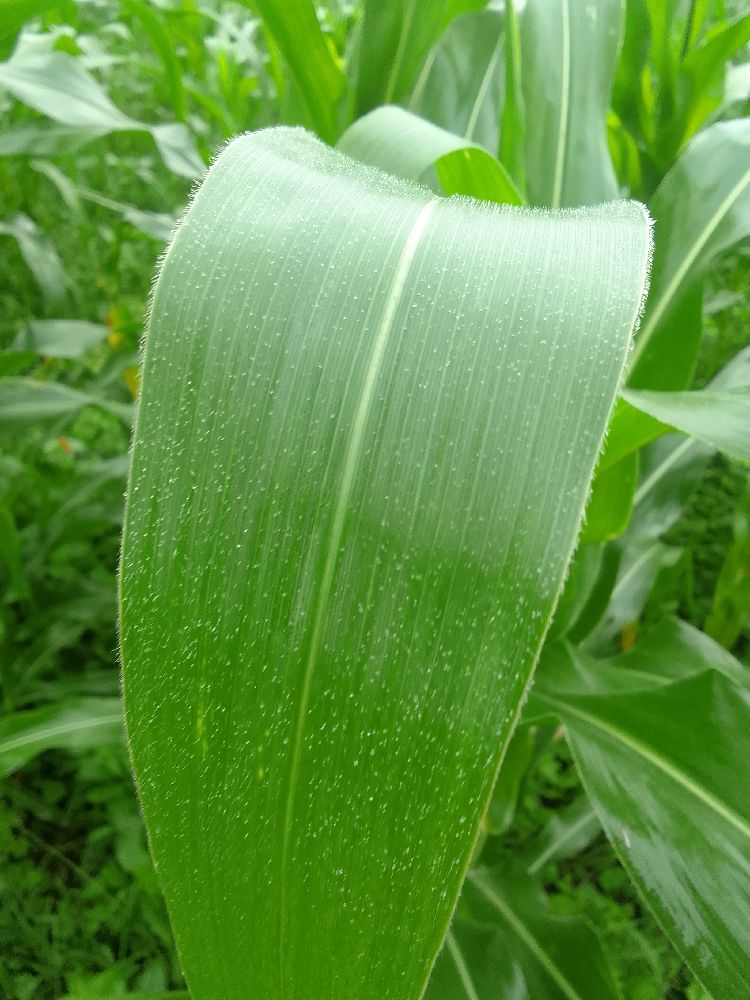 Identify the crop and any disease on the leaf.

maize, healthy
